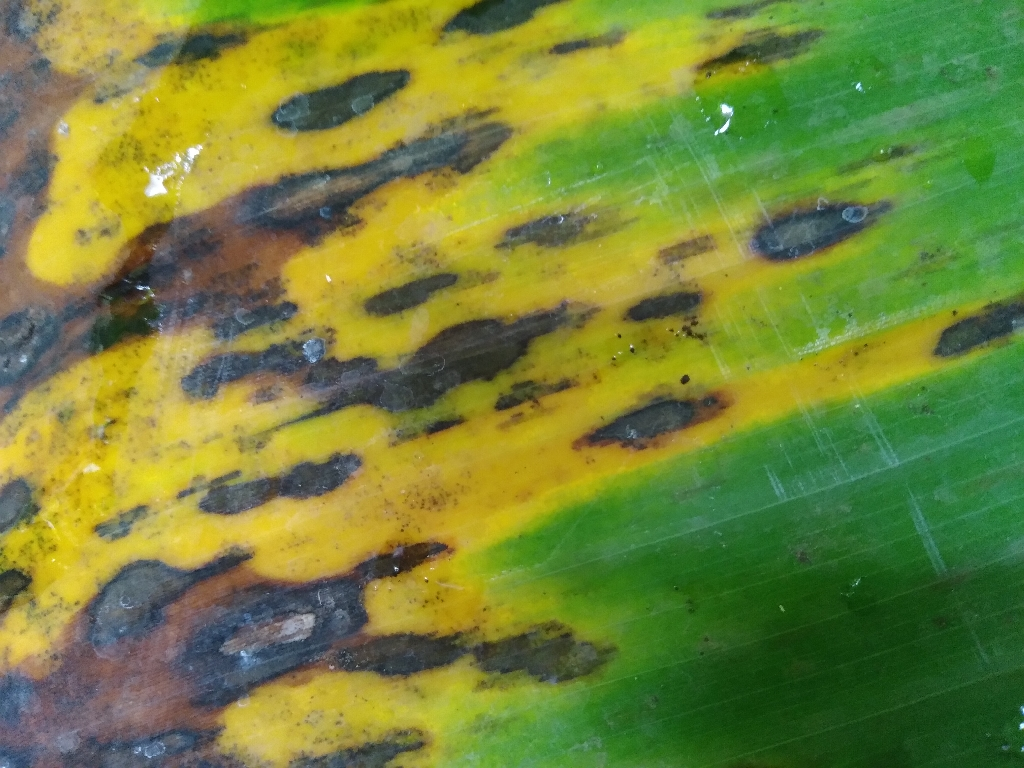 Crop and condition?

banana, black sigatoka
